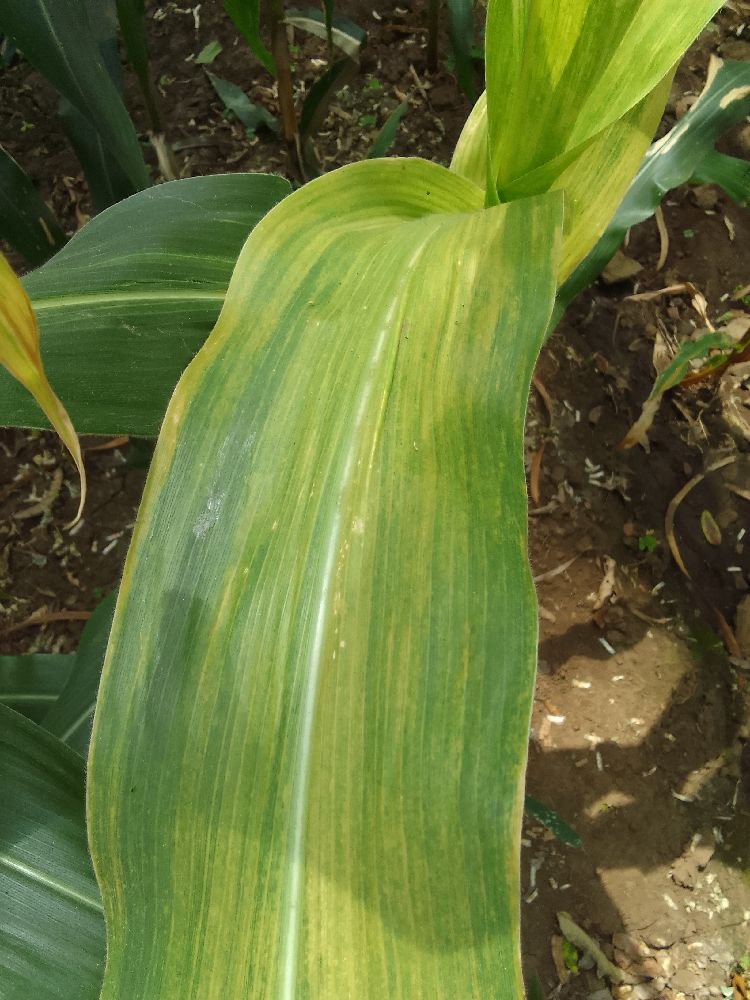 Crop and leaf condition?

maize, maize lethal necrosis
